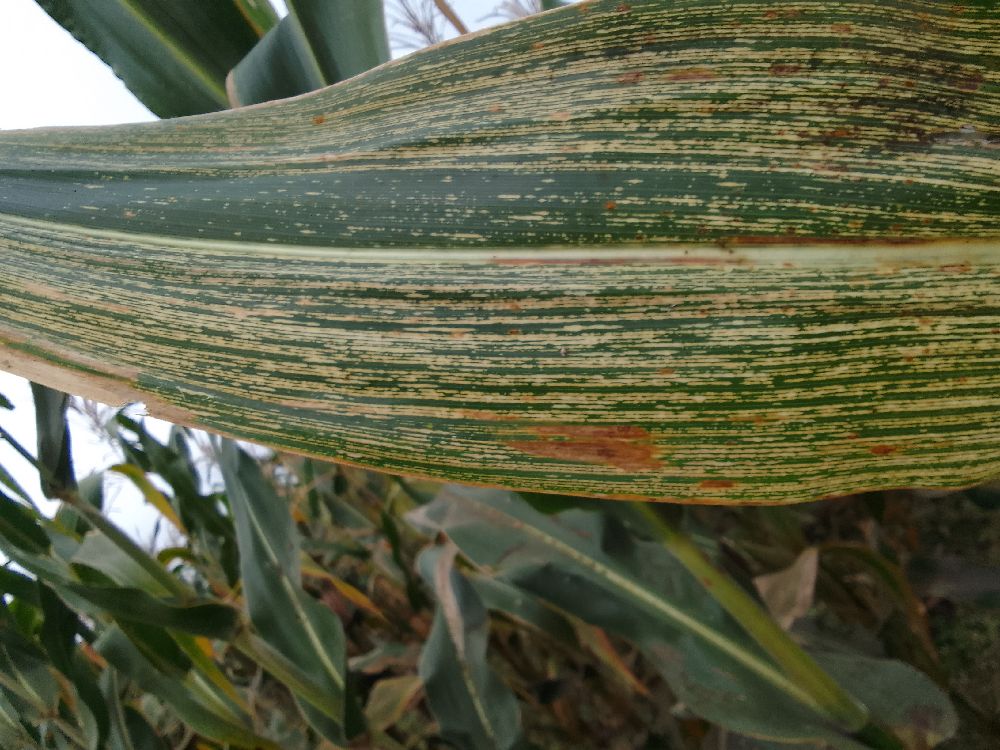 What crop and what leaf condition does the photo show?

maize, maize streak virus
